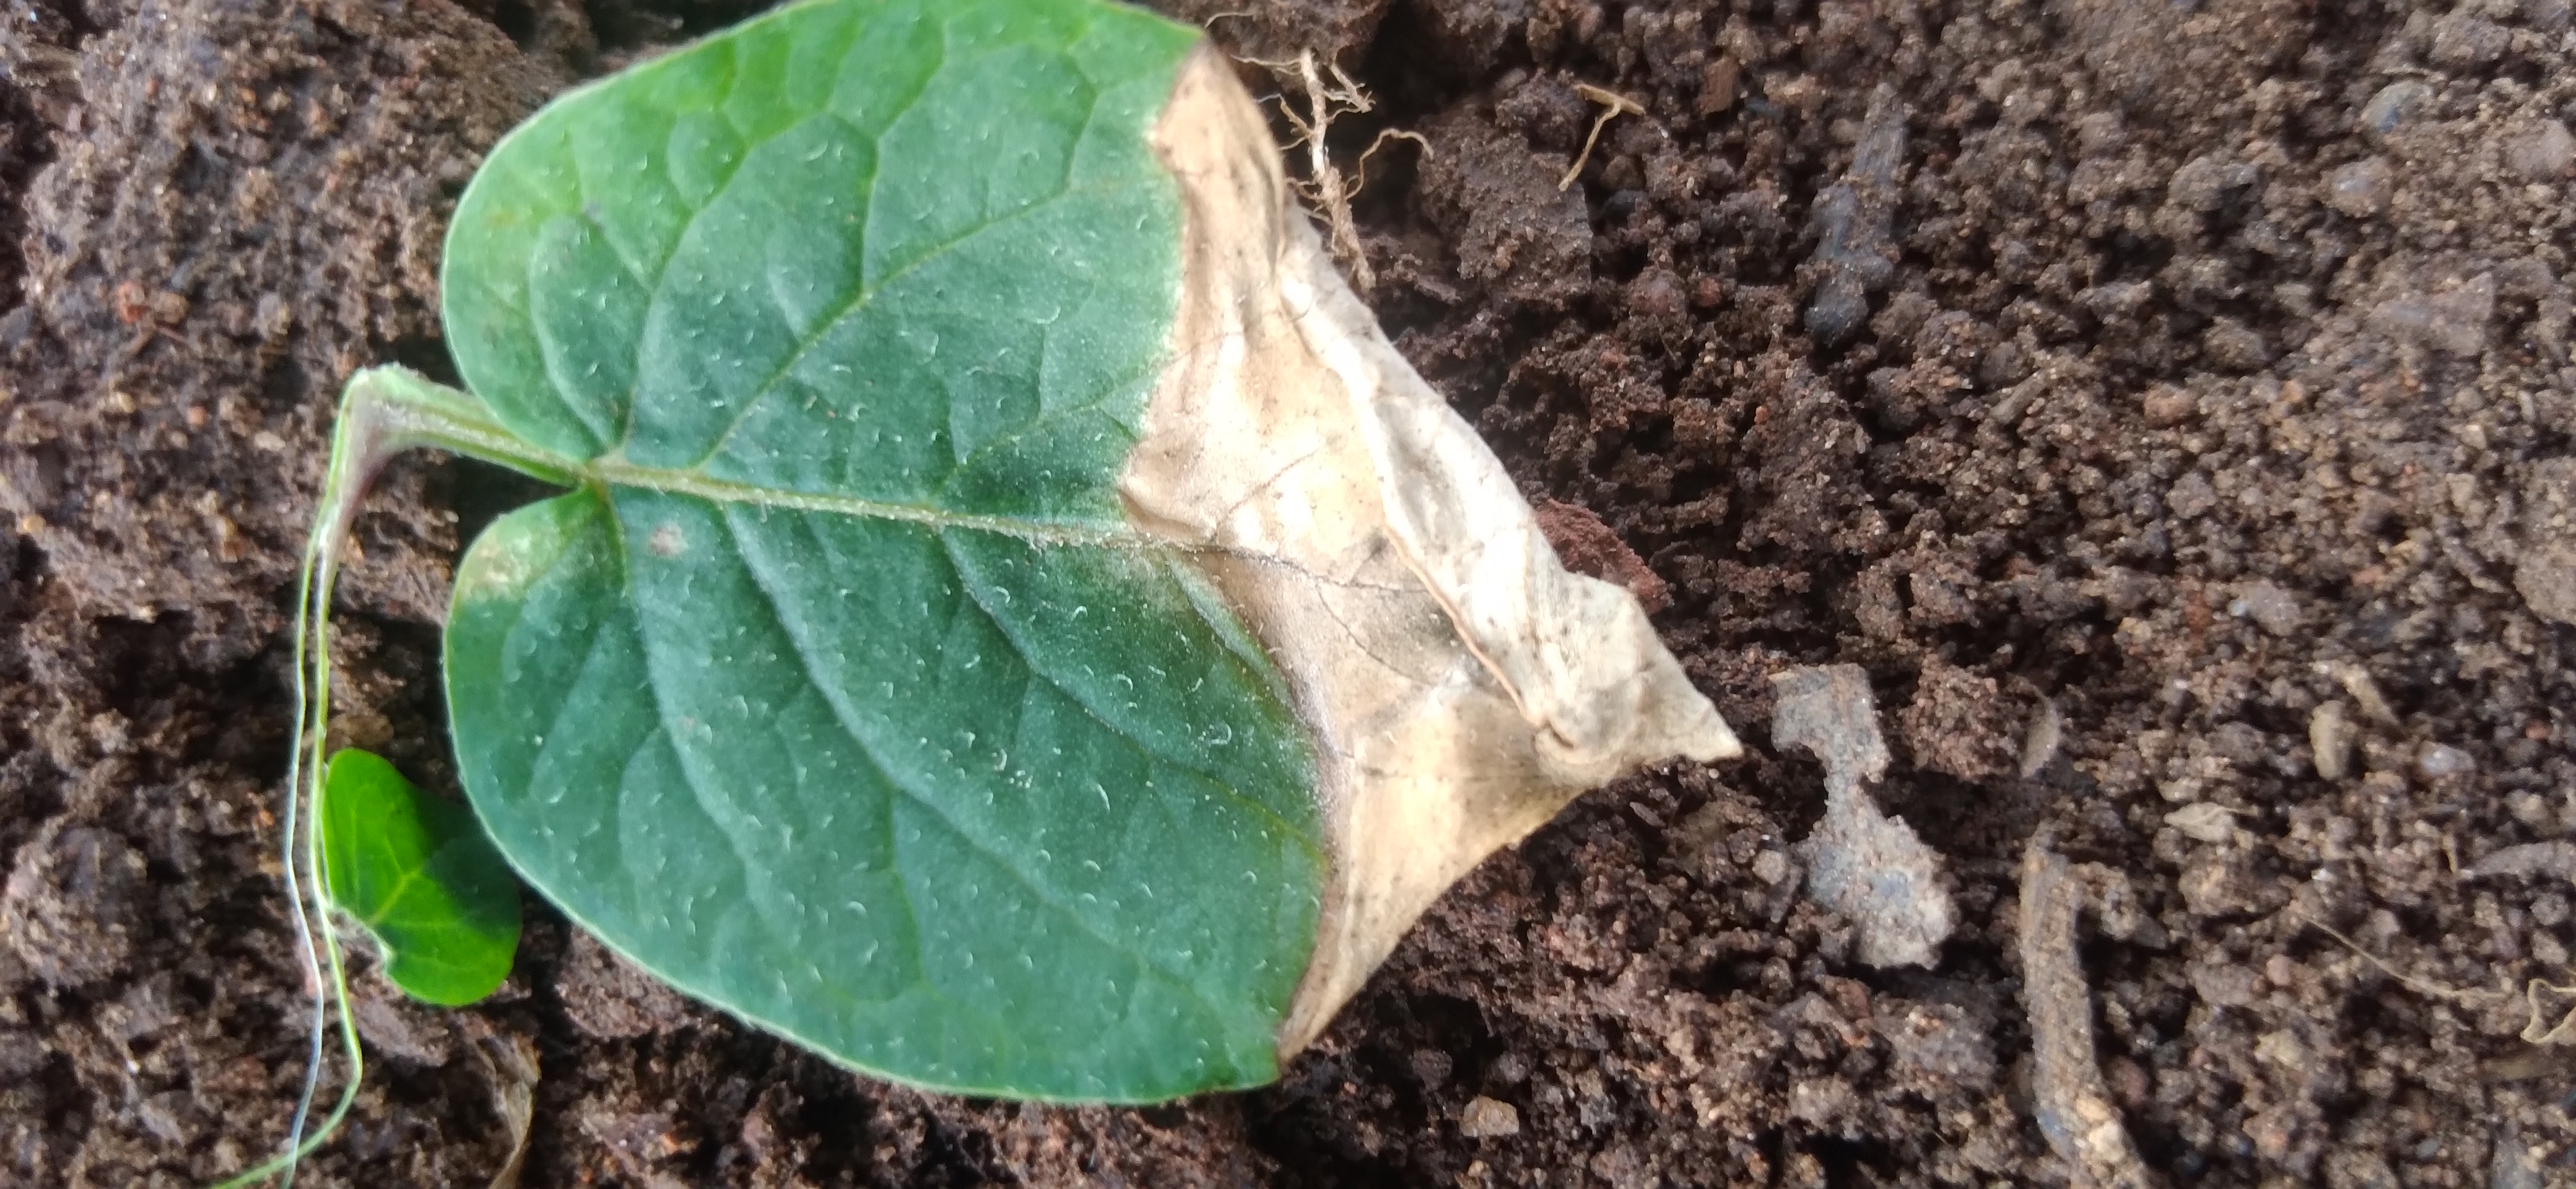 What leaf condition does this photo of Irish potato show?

early blight
